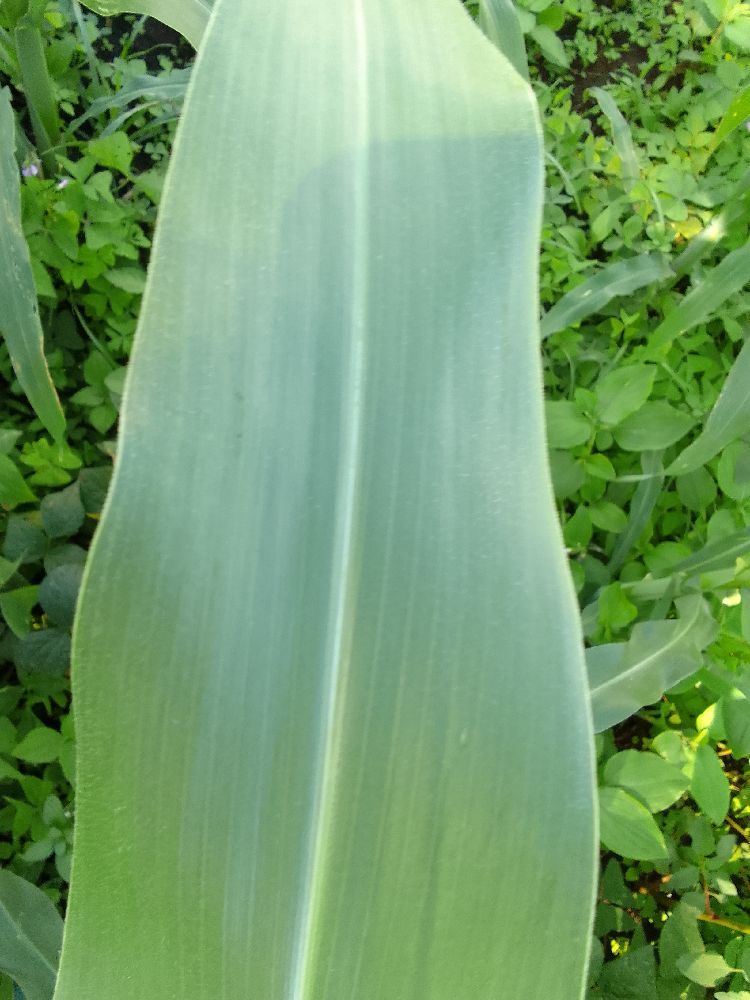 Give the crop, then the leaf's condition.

maize, healthy
